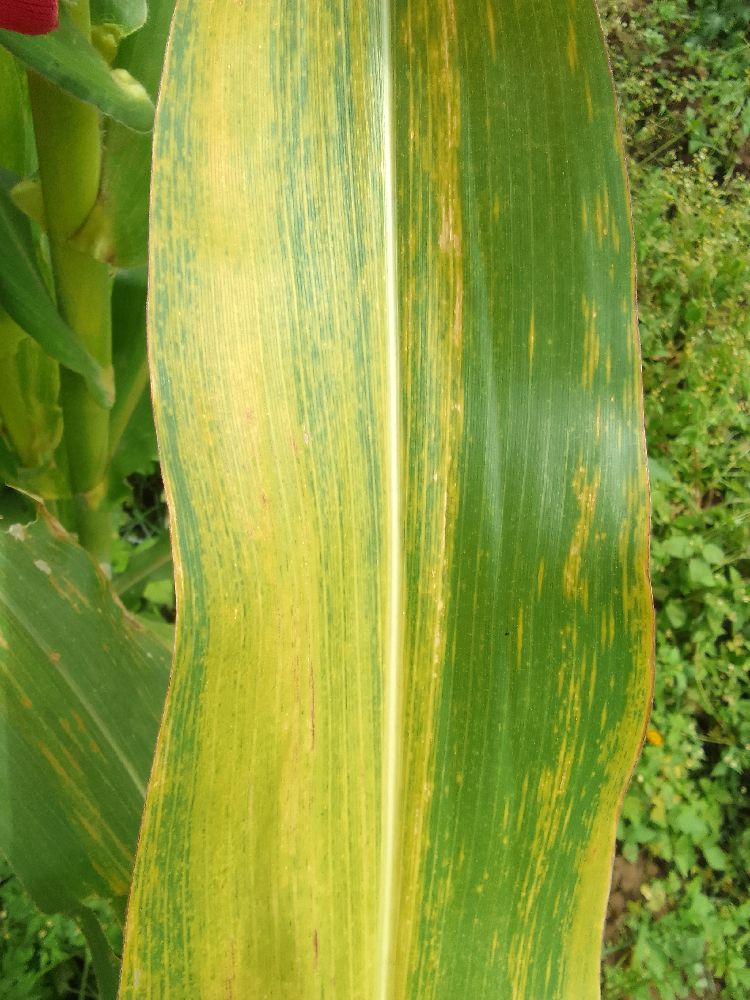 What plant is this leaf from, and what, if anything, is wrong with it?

maize, maize lethal necrosis
